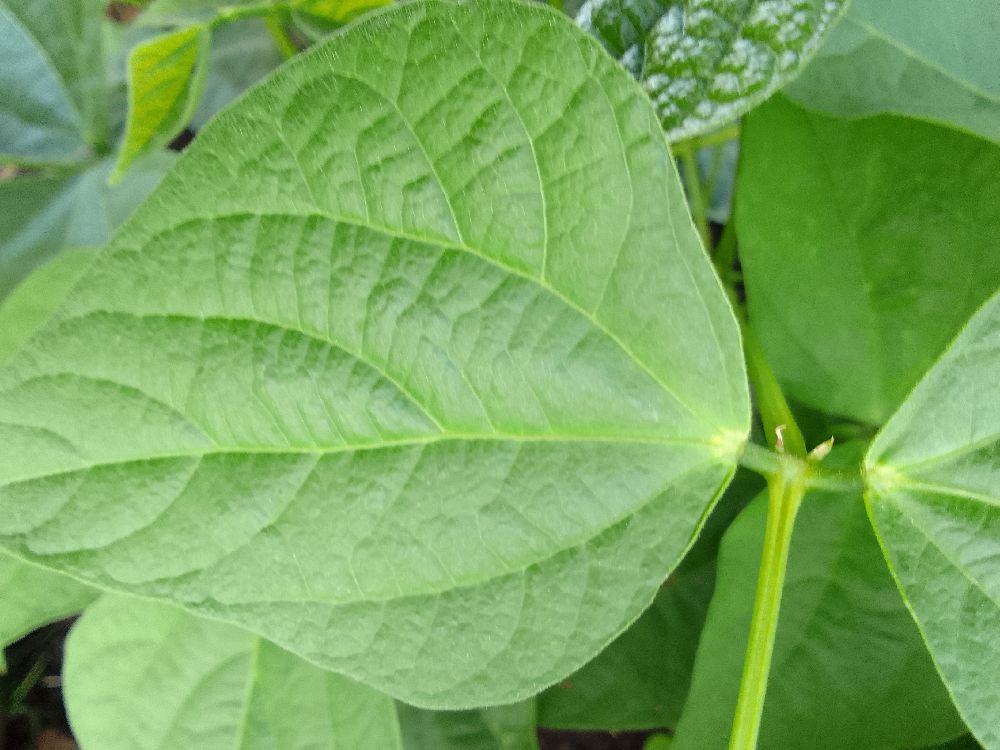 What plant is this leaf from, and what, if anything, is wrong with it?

common bean, healthy
